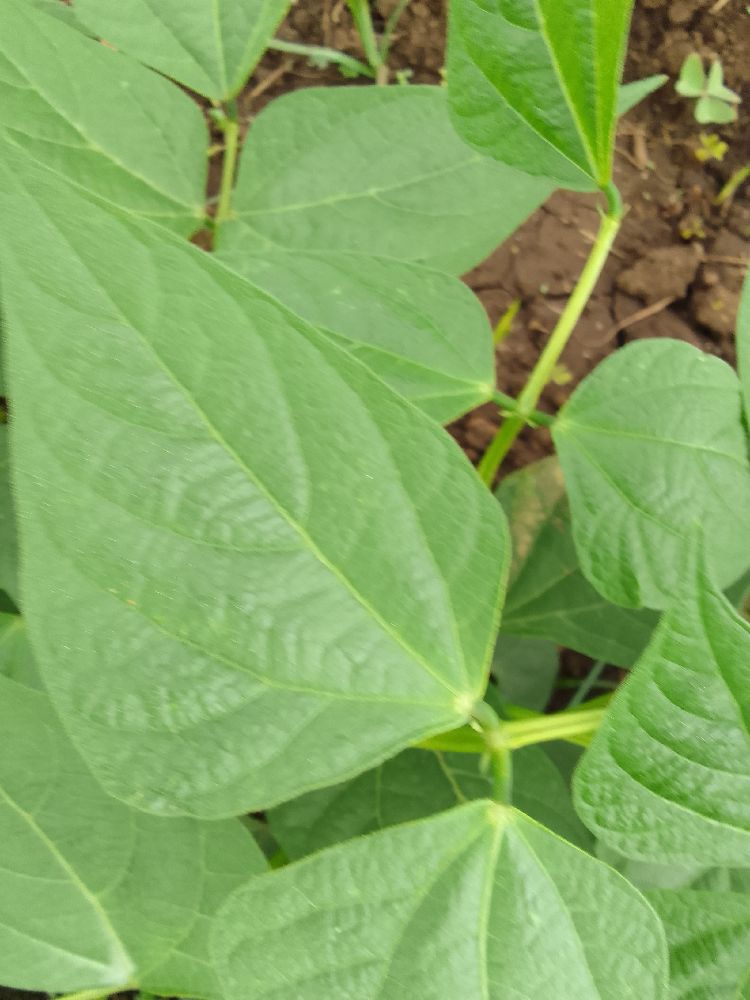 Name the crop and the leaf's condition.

common bean, healthy
